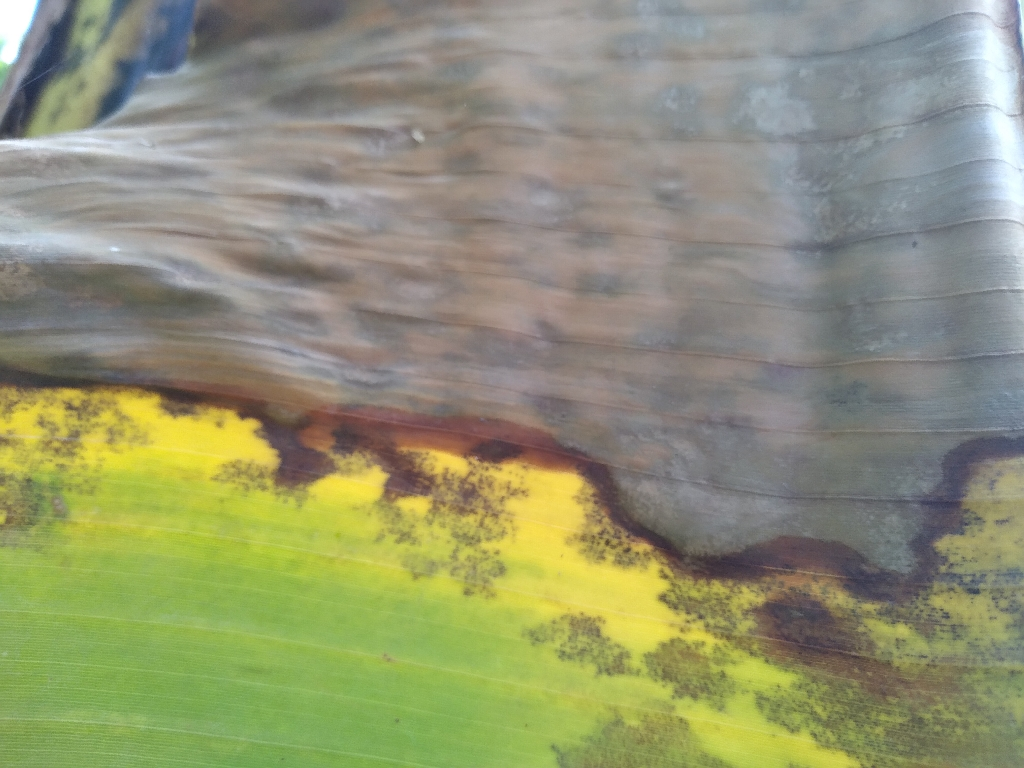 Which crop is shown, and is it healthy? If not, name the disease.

banana, black sigatoka
